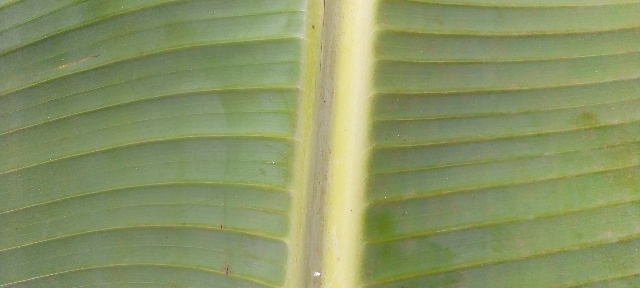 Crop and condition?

banana, healthy
